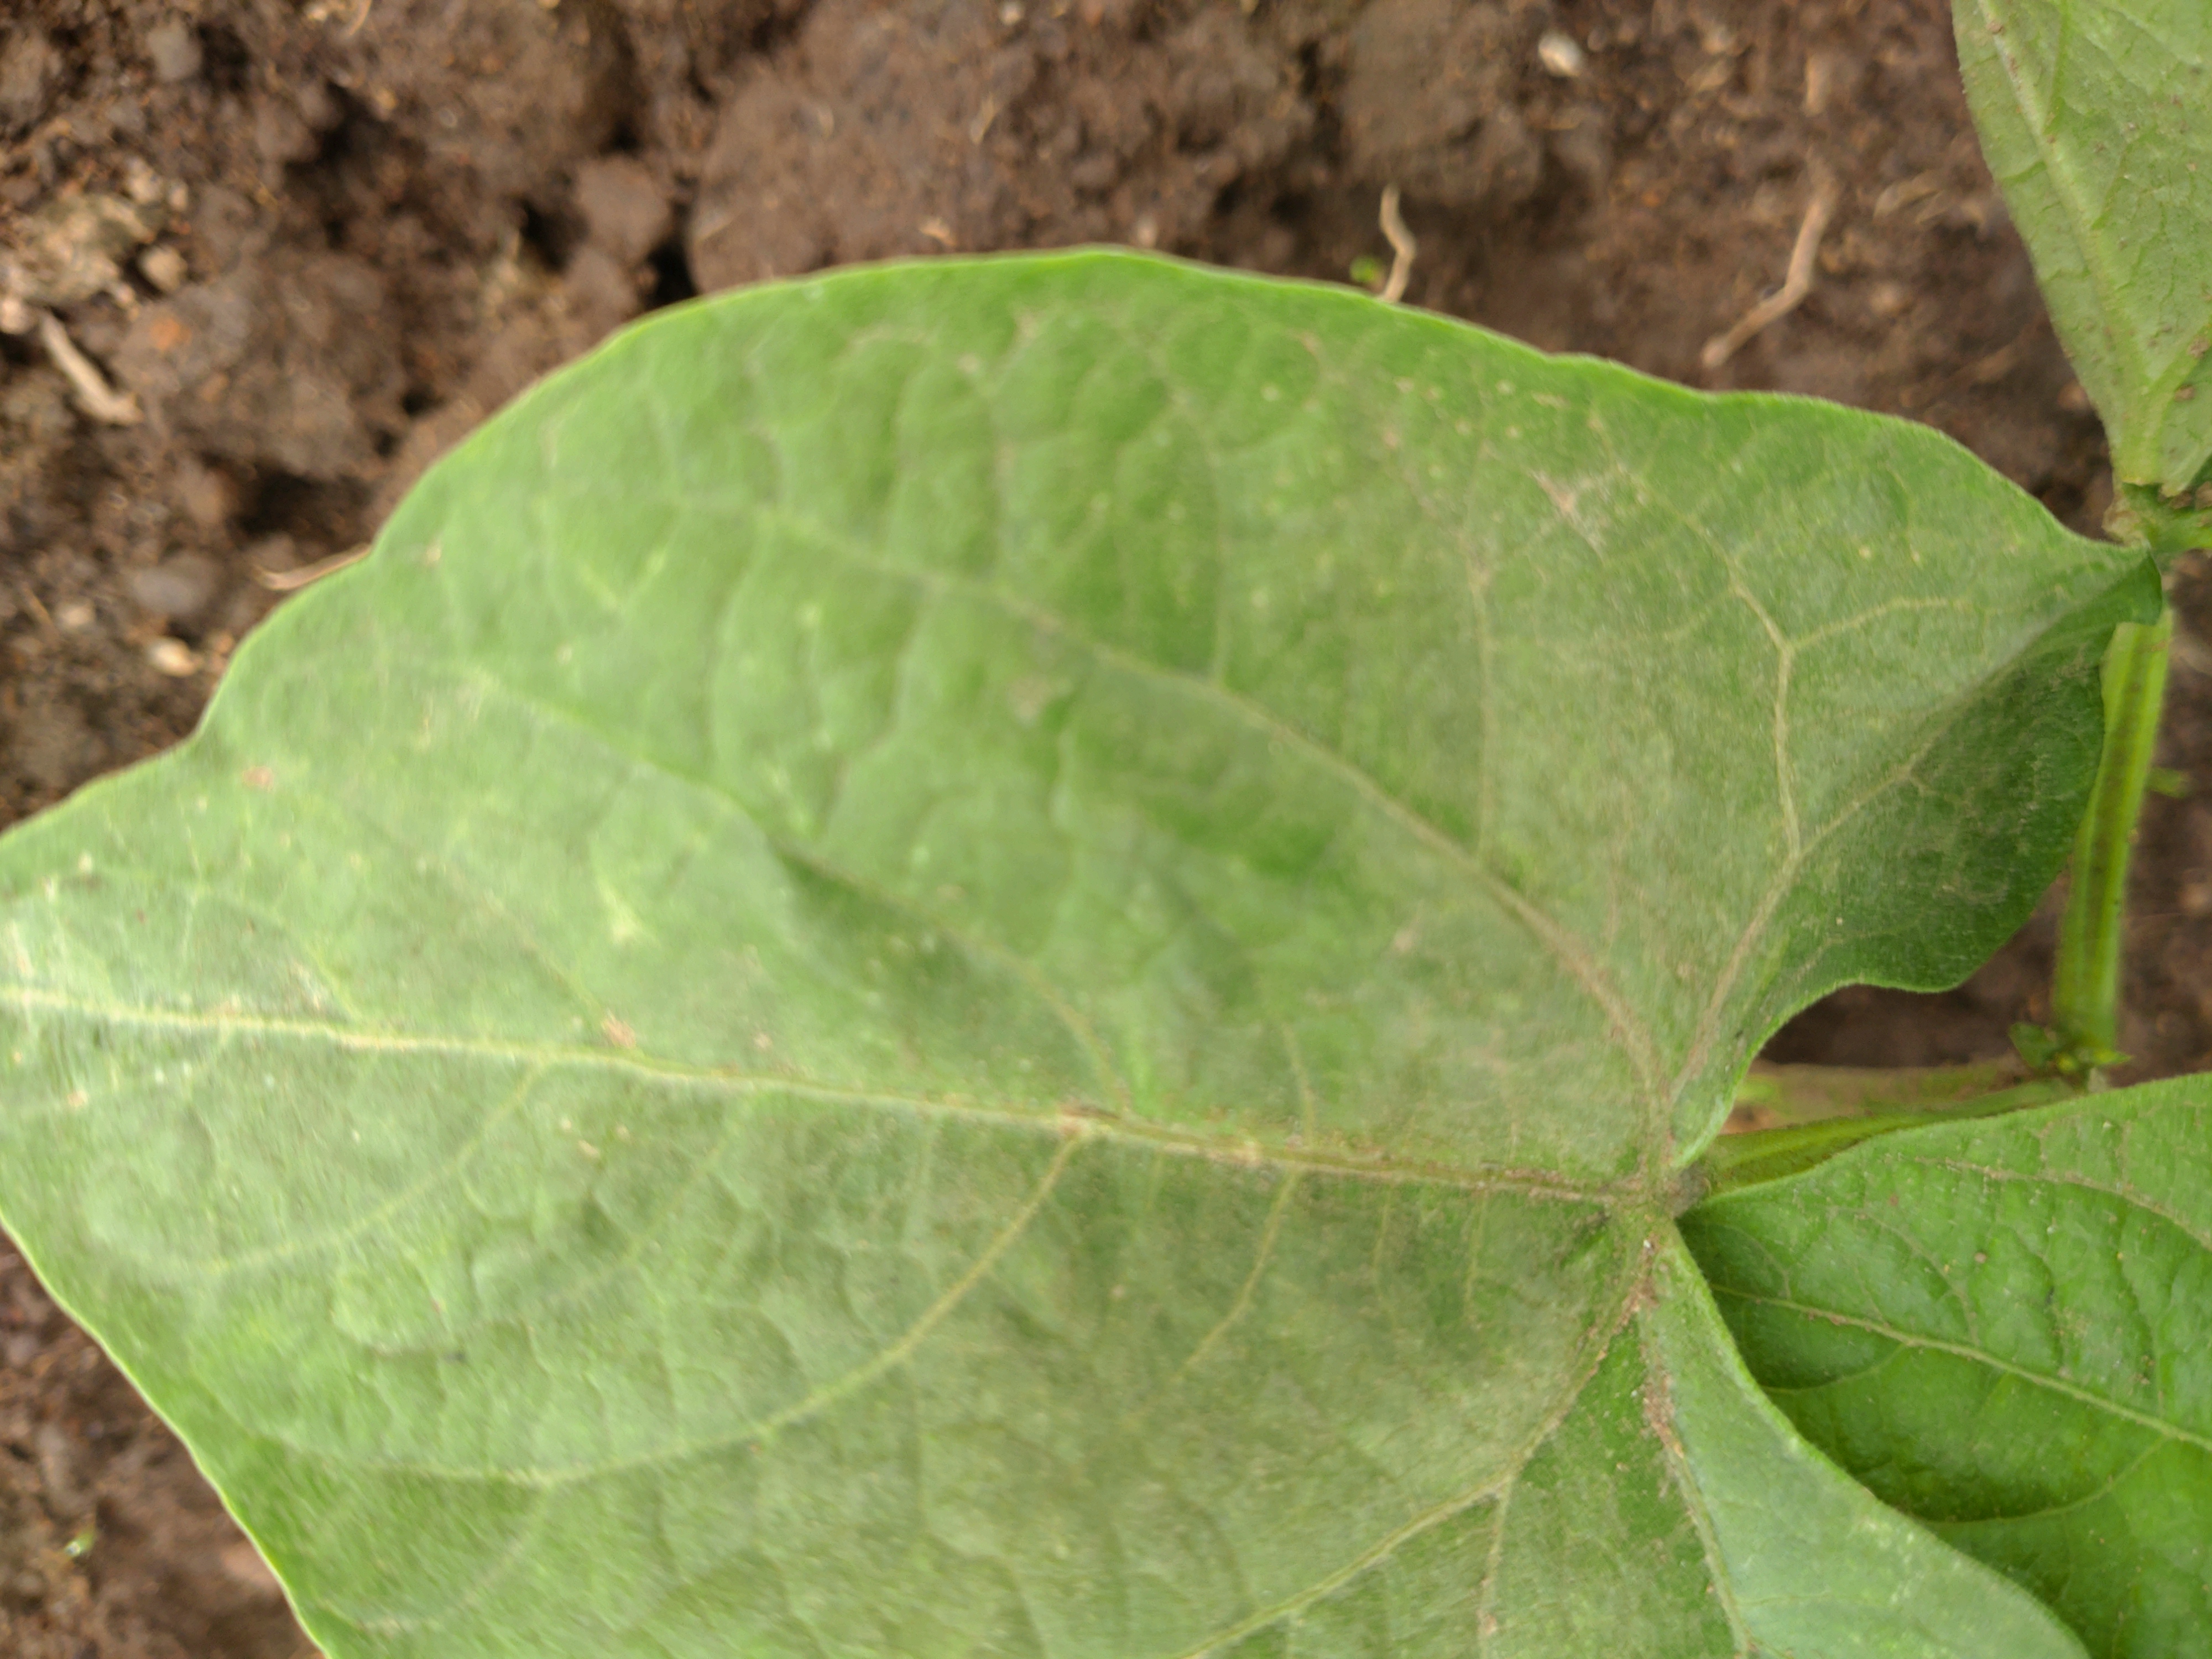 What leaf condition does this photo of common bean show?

healthy
